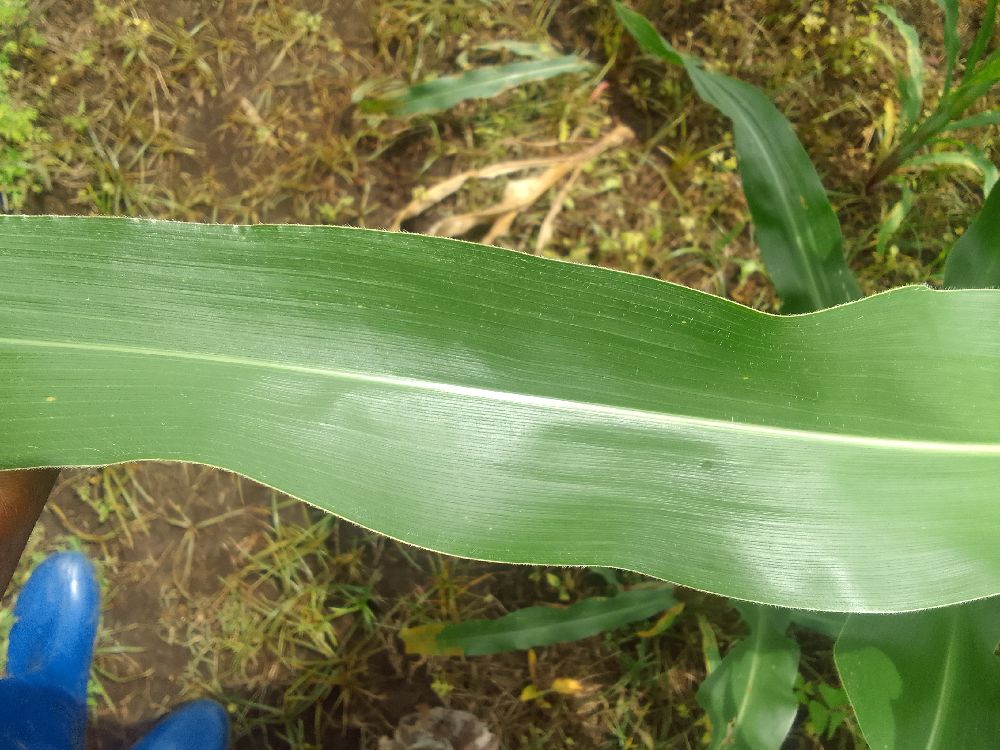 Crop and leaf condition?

maize, healthy
